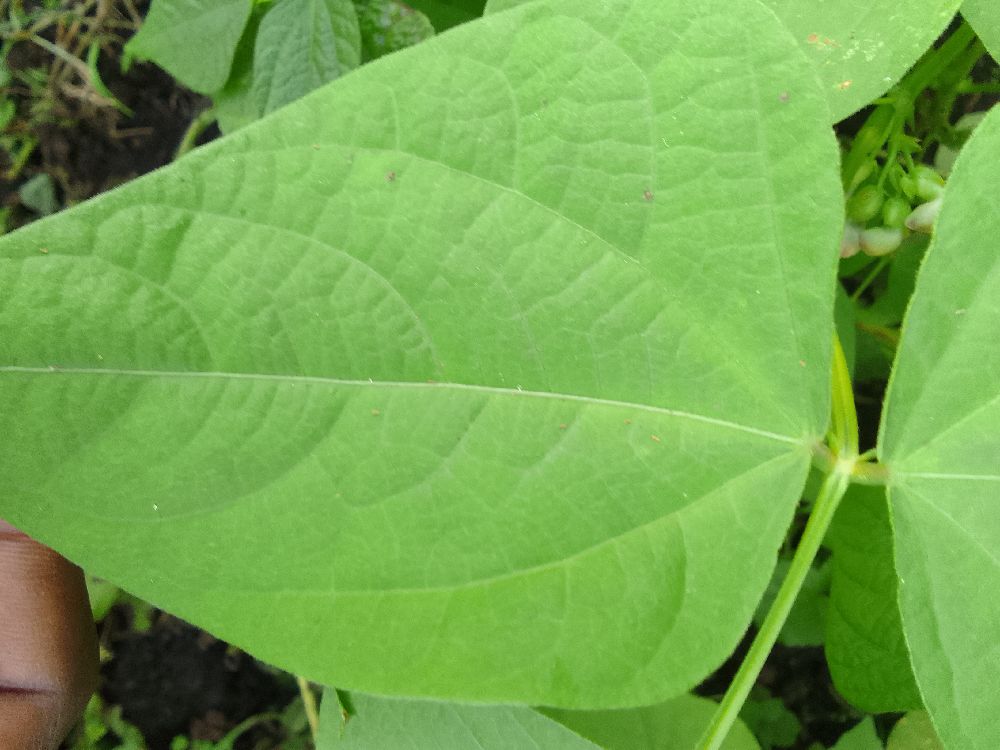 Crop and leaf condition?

common bean, healthy
